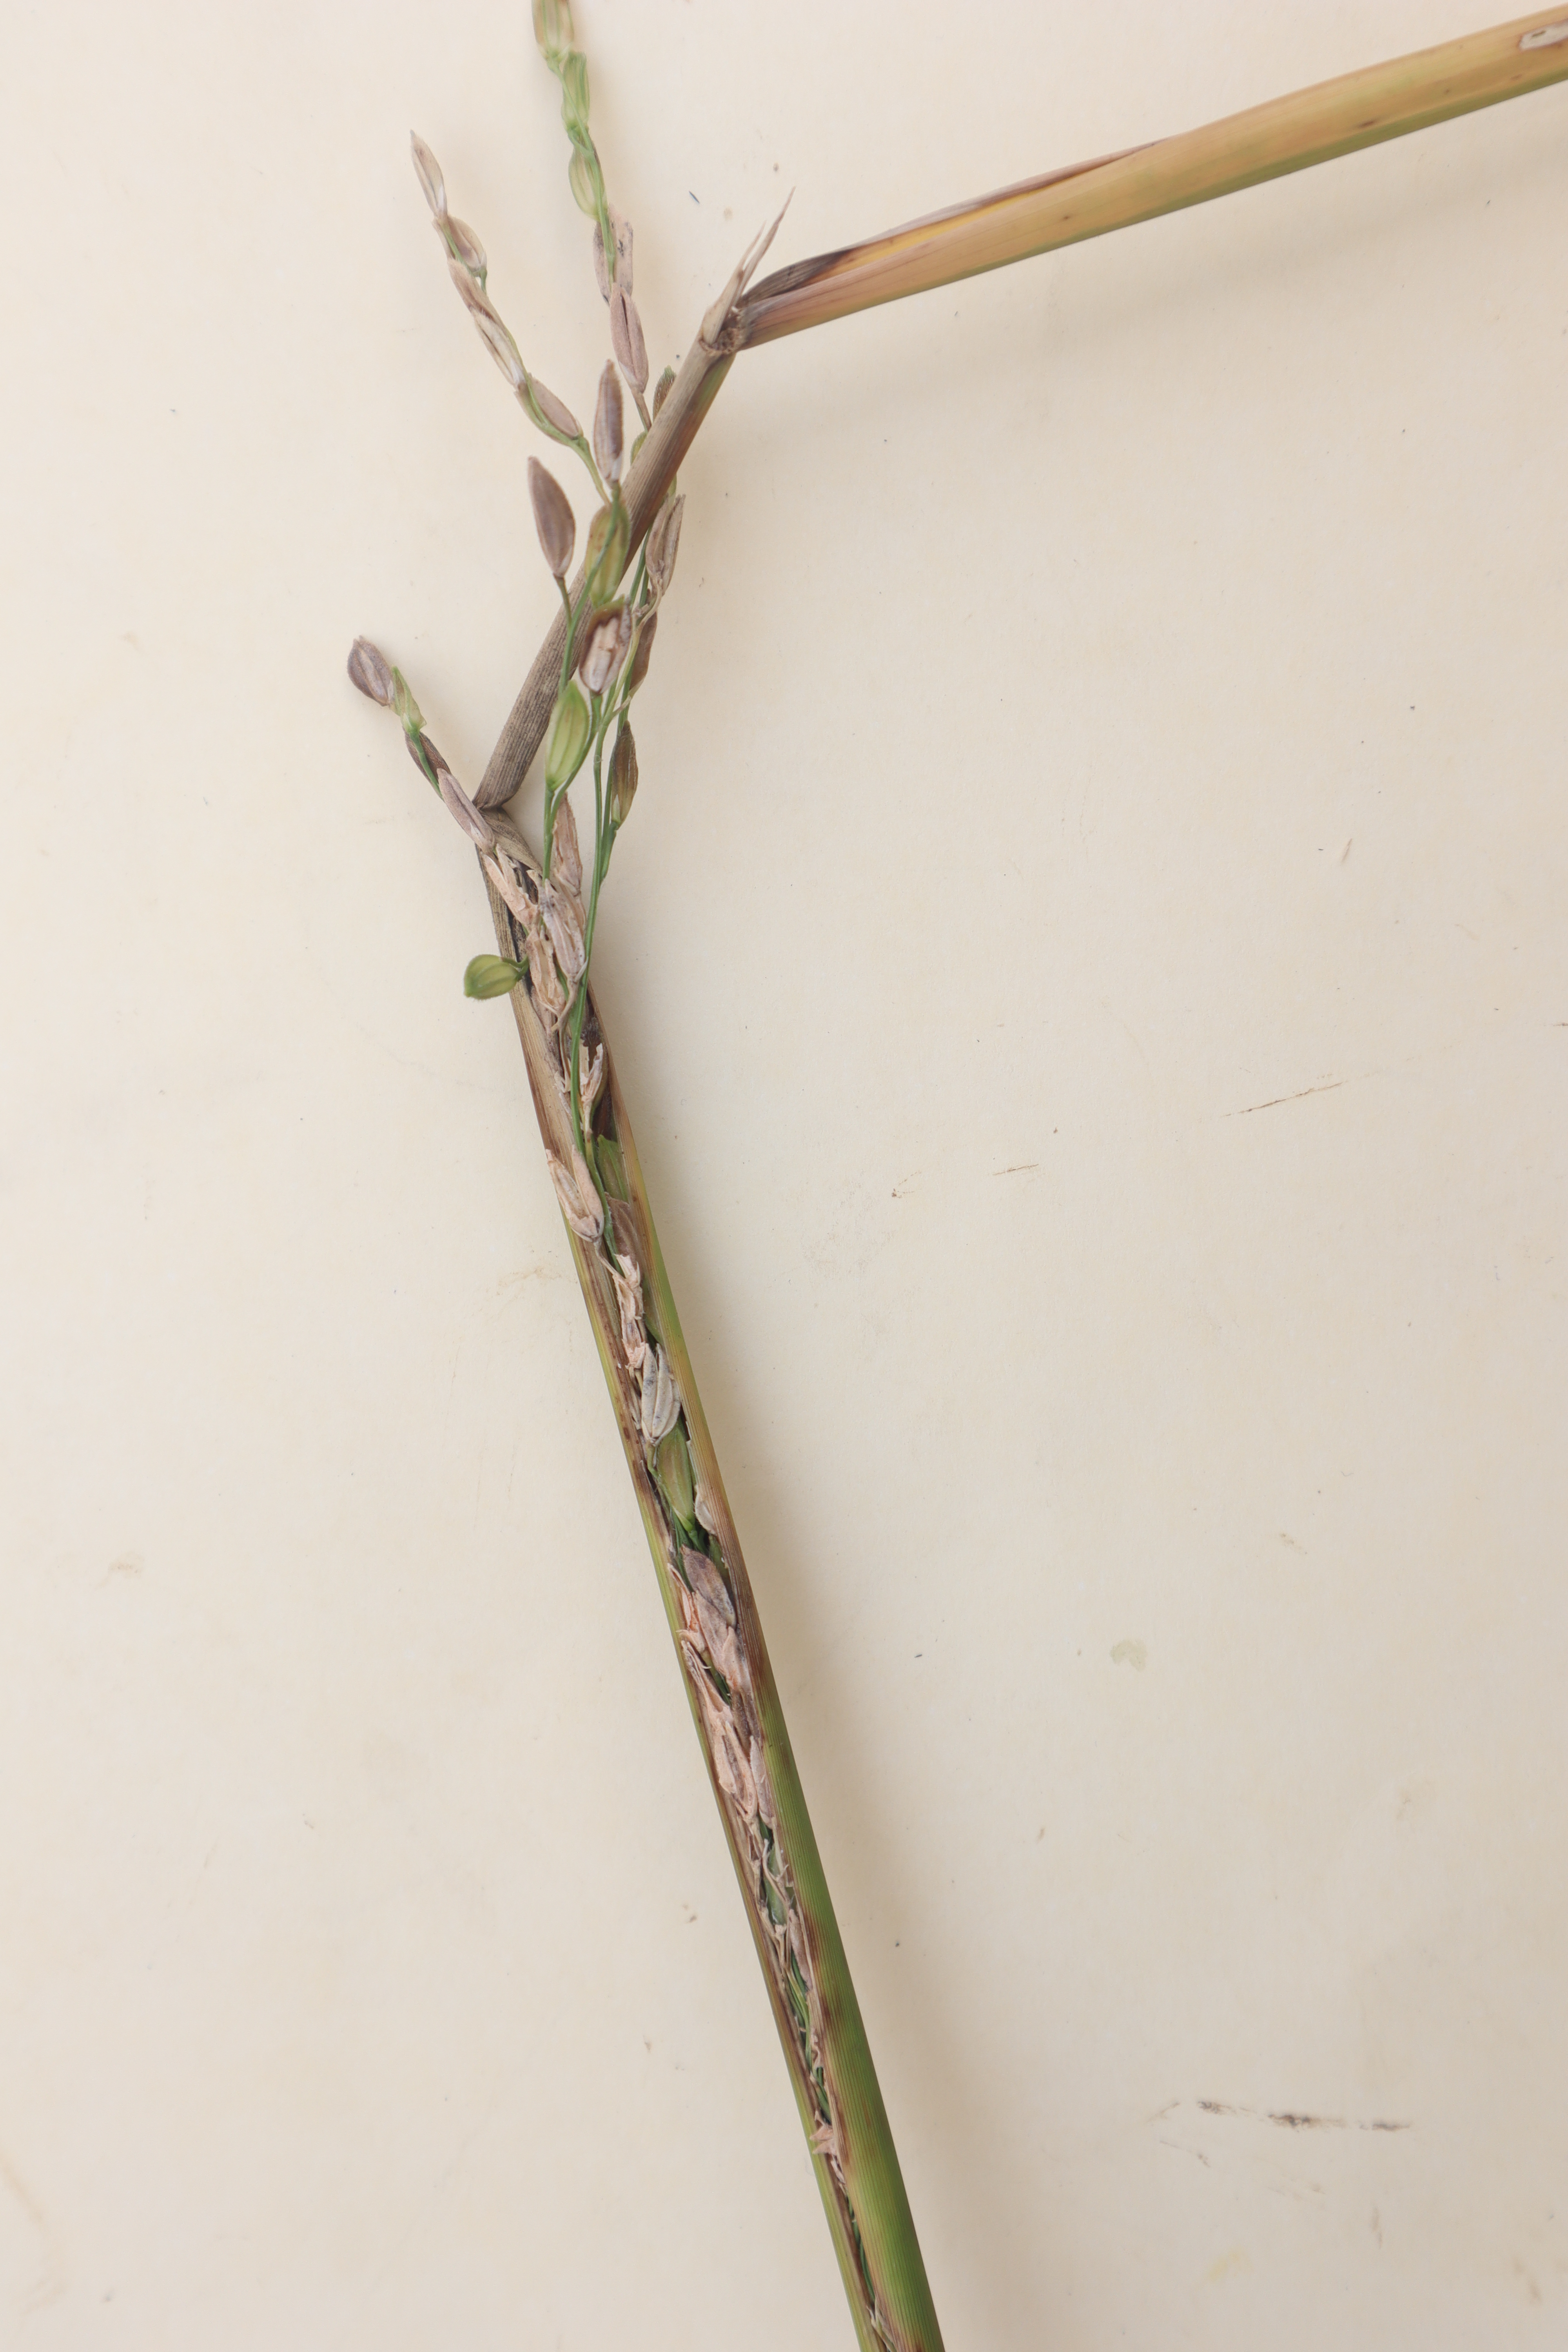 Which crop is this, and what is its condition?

rice, sarocladium oryzae
